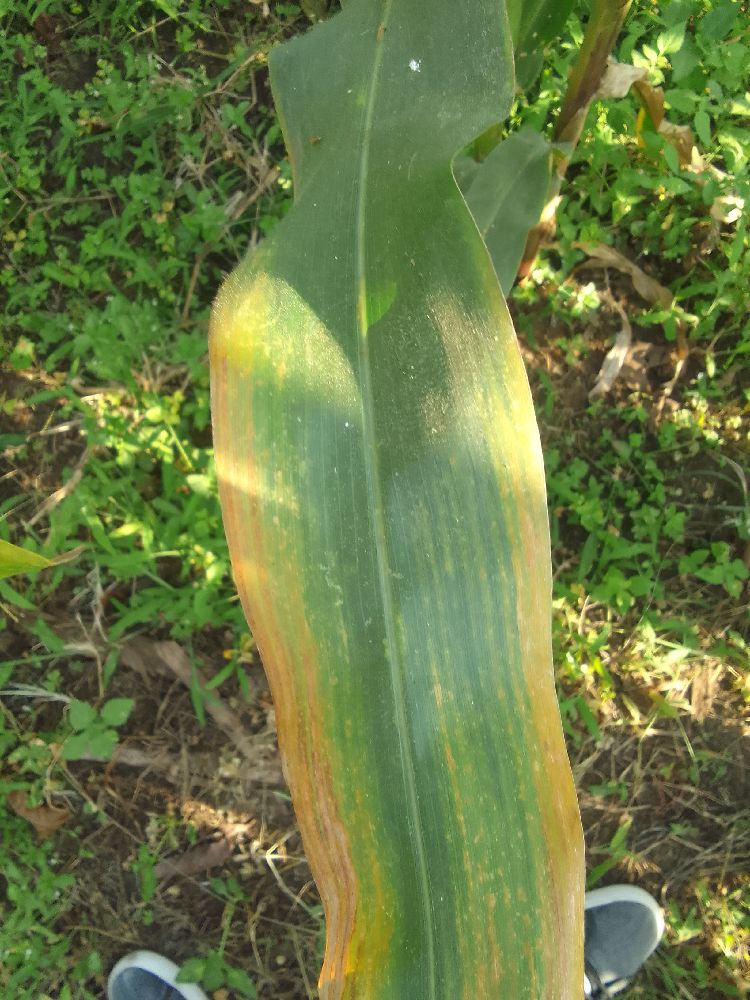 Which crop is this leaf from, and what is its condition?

maize, maize lethal necrosis
